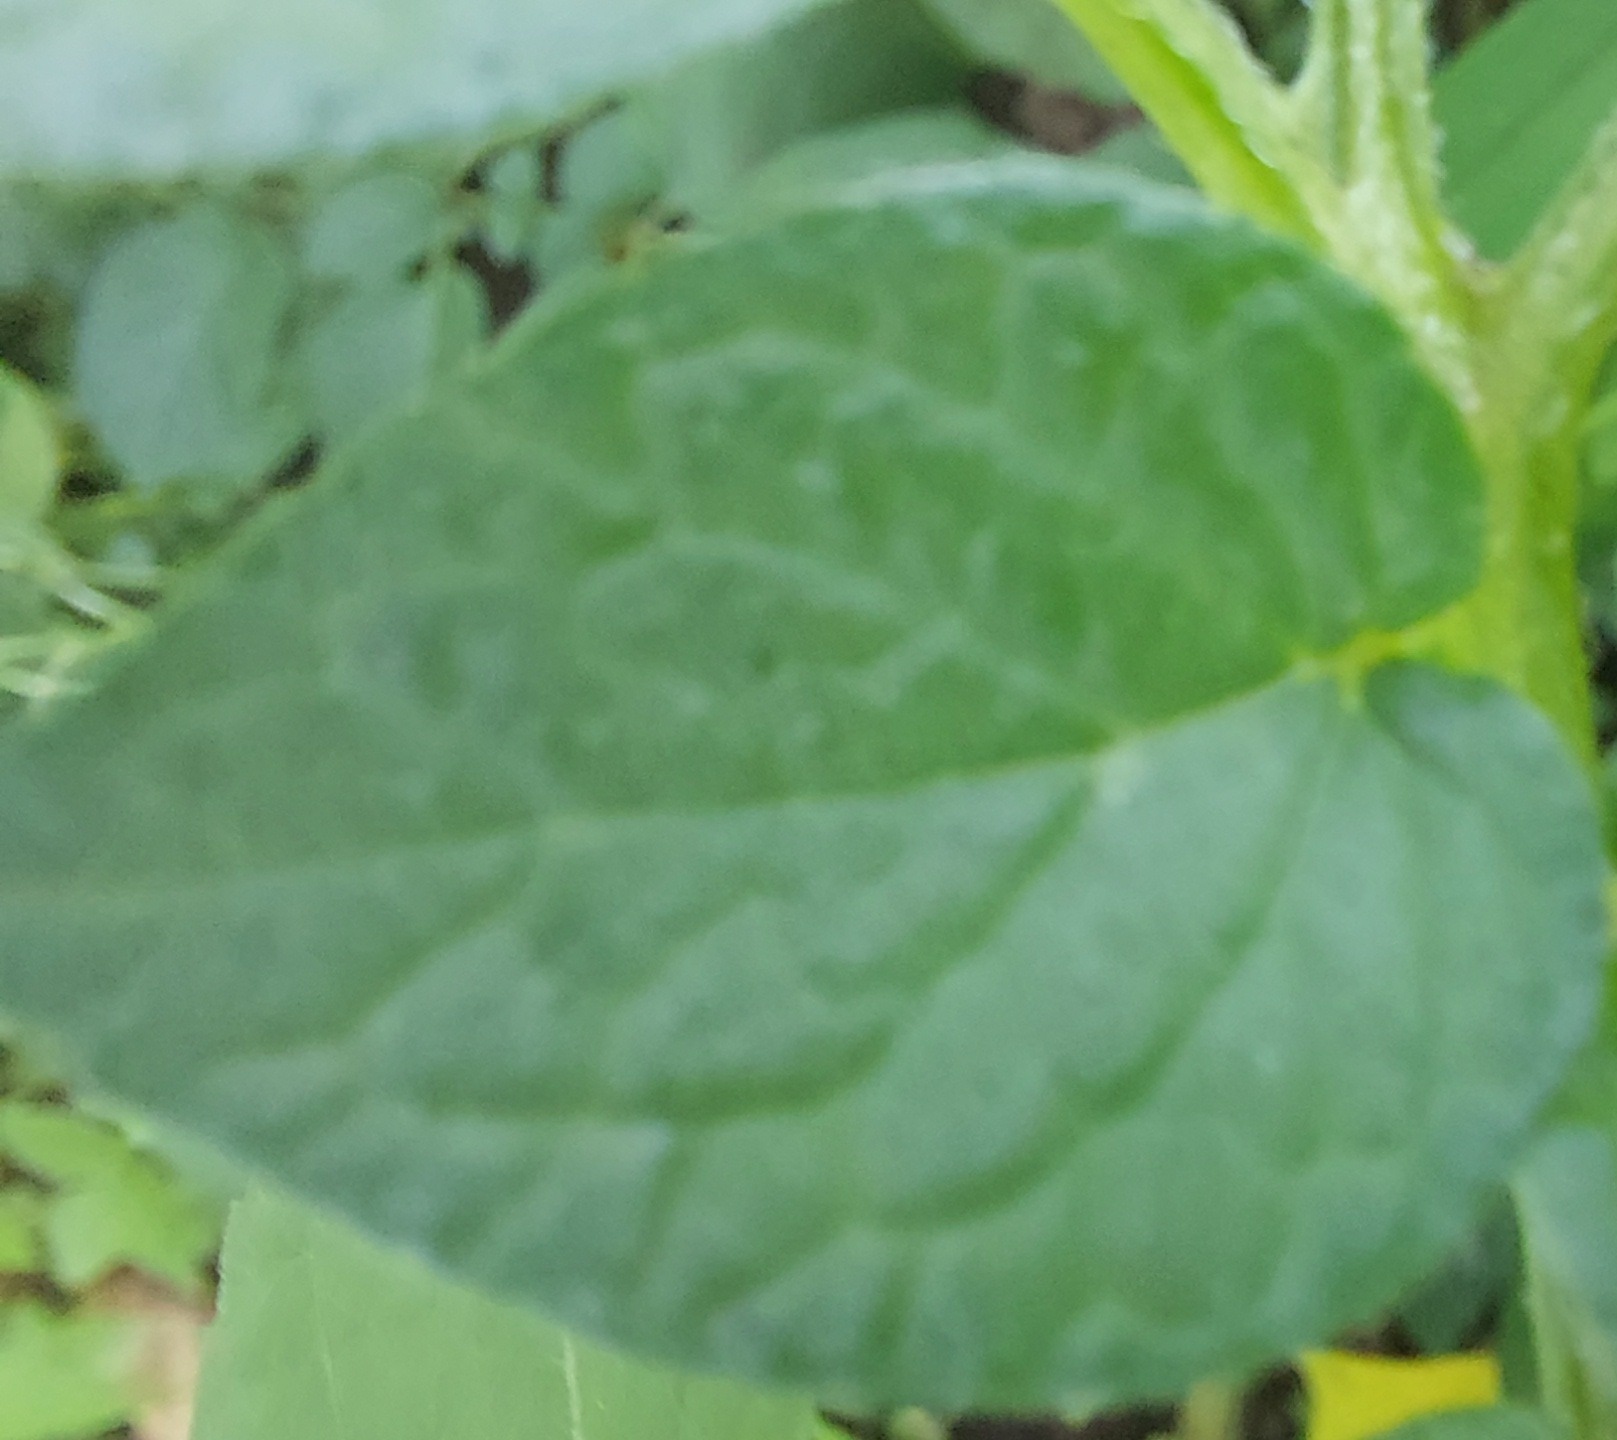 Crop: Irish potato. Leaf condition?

healthy
